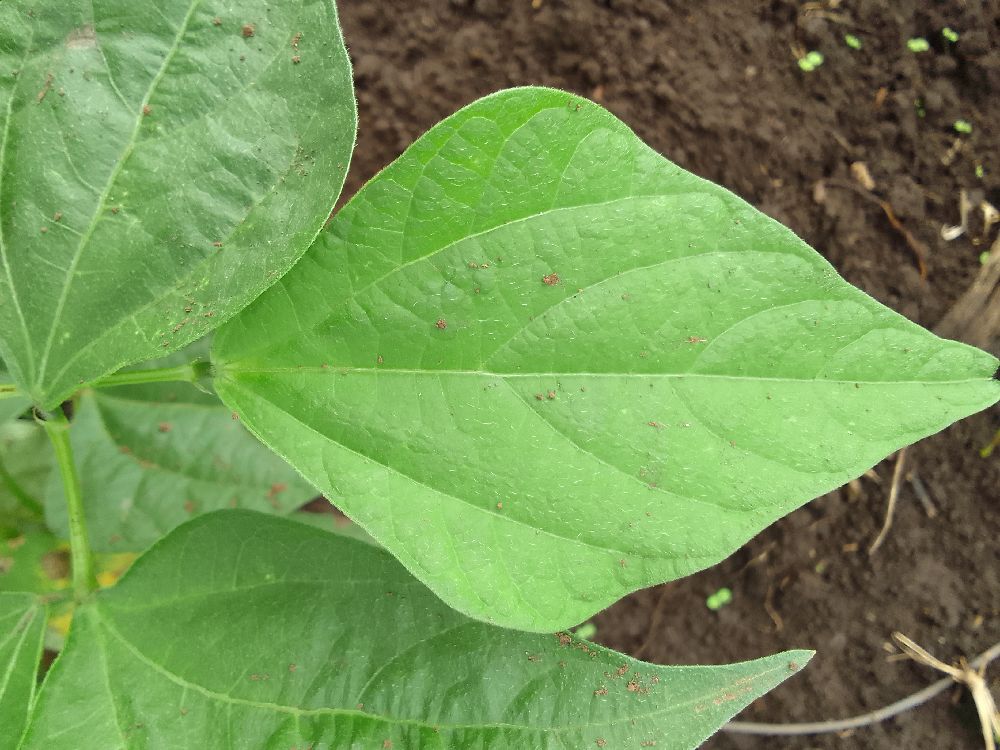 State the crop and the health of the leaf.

common bean, healthy
